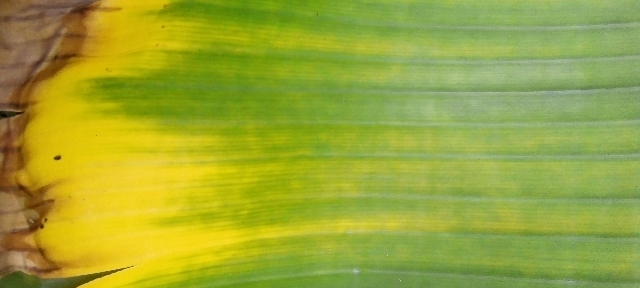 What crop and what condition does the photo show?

banana, fusarium wilt race 1
